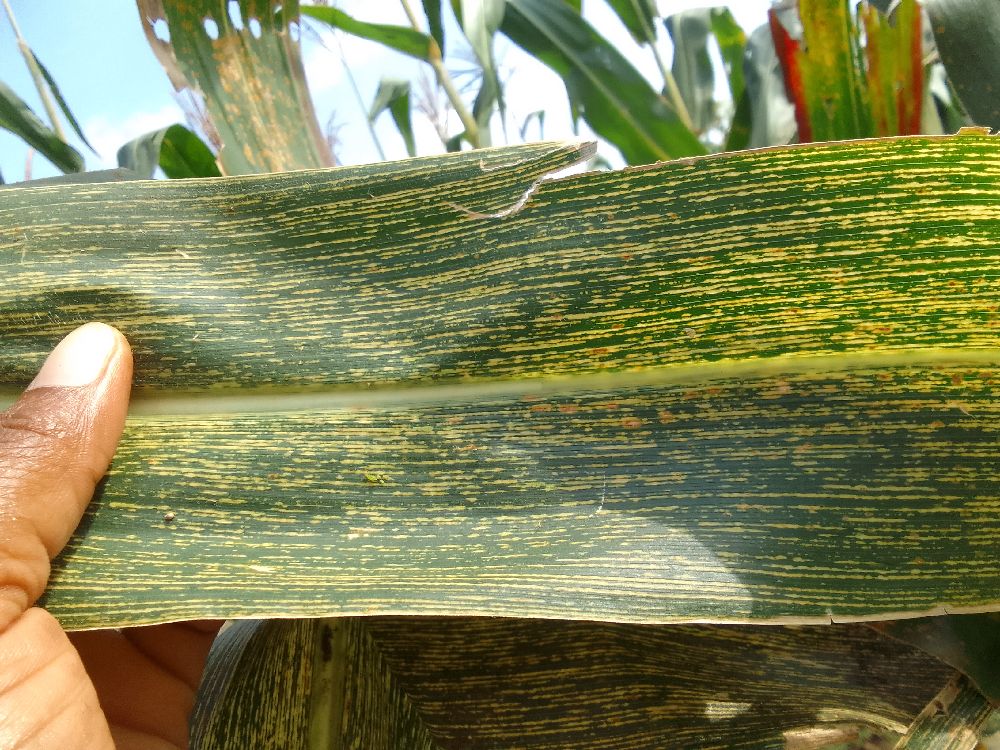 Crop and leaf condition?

maize, maize streak virus
